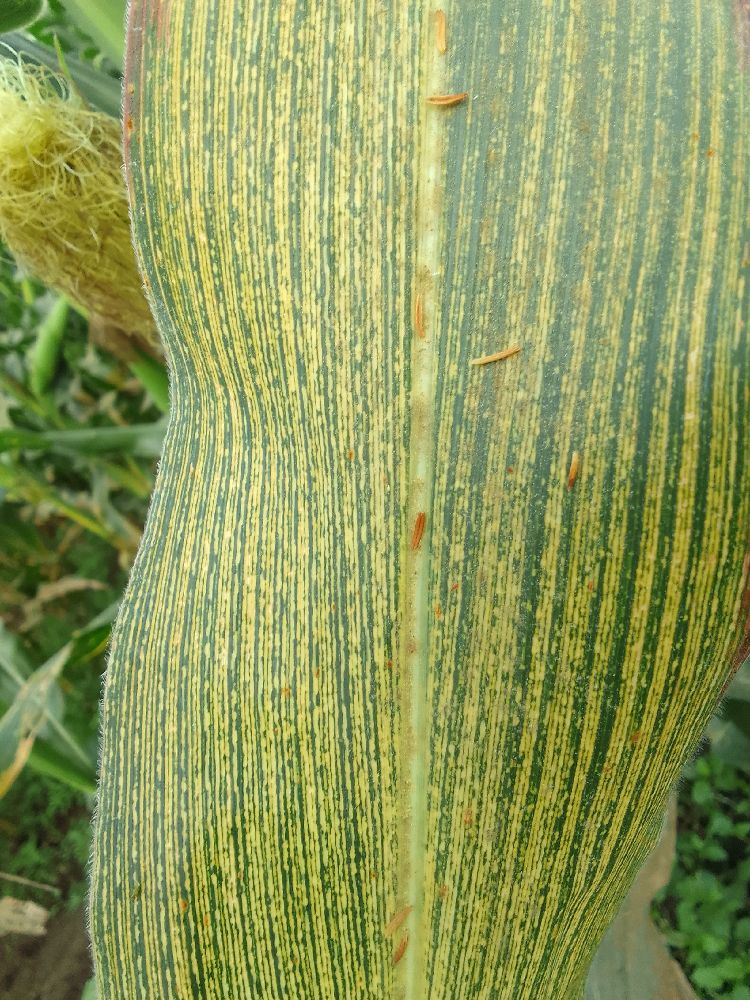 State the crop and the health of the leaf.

maize, maize streak virus
